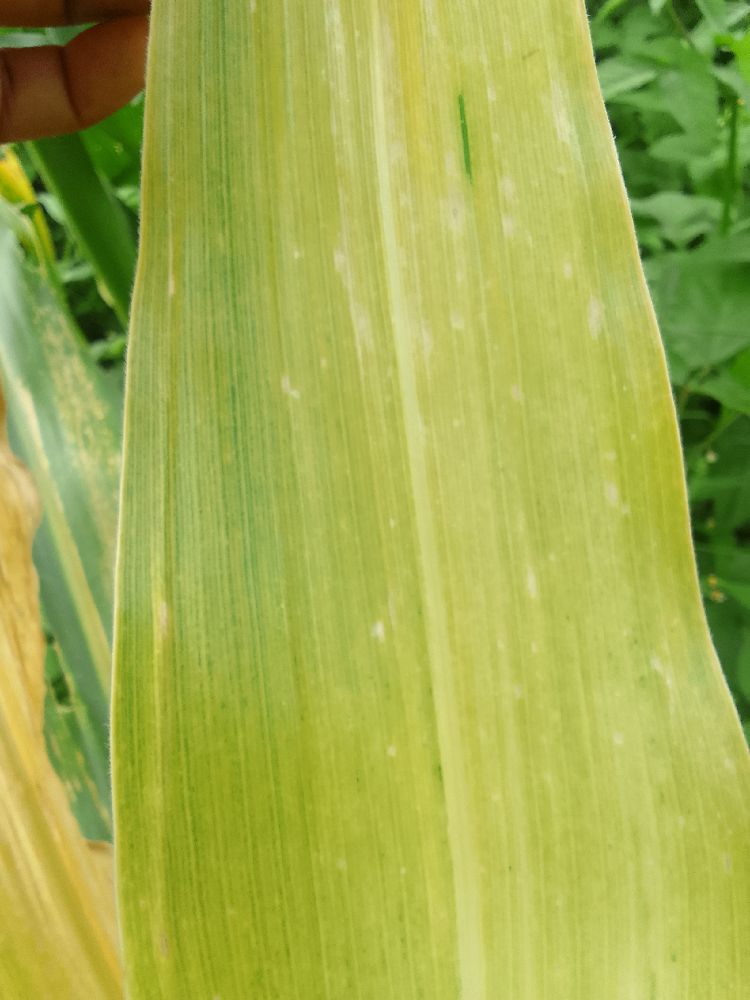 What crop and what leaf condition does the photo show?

maize, healthy
